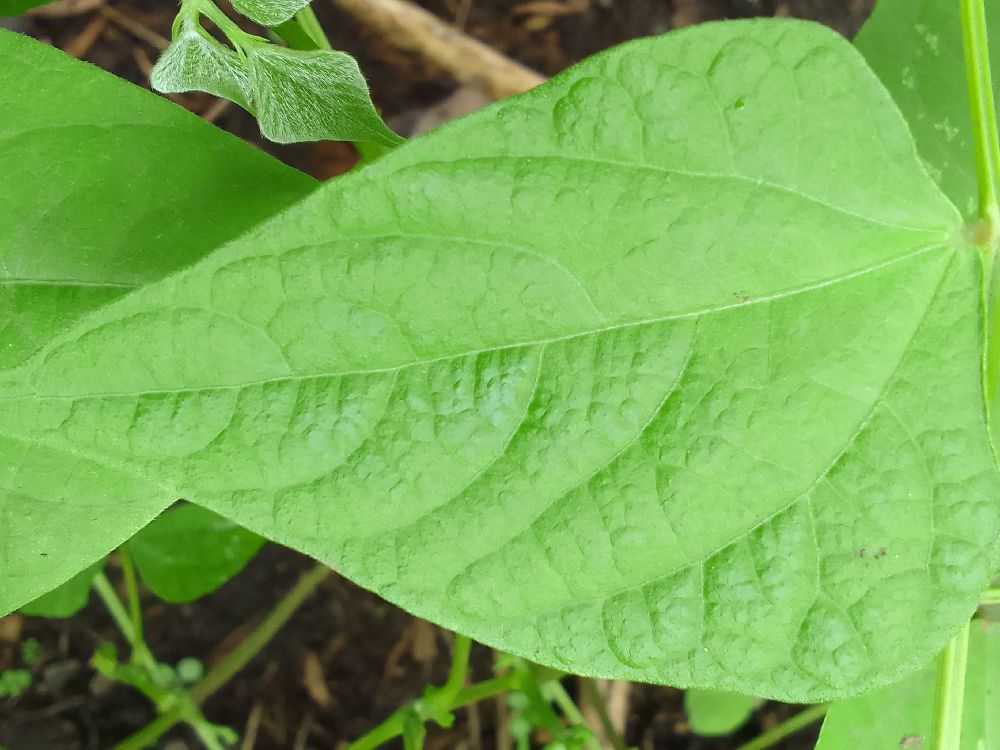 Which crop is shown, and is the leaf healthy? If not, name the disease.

common bean, healthy
